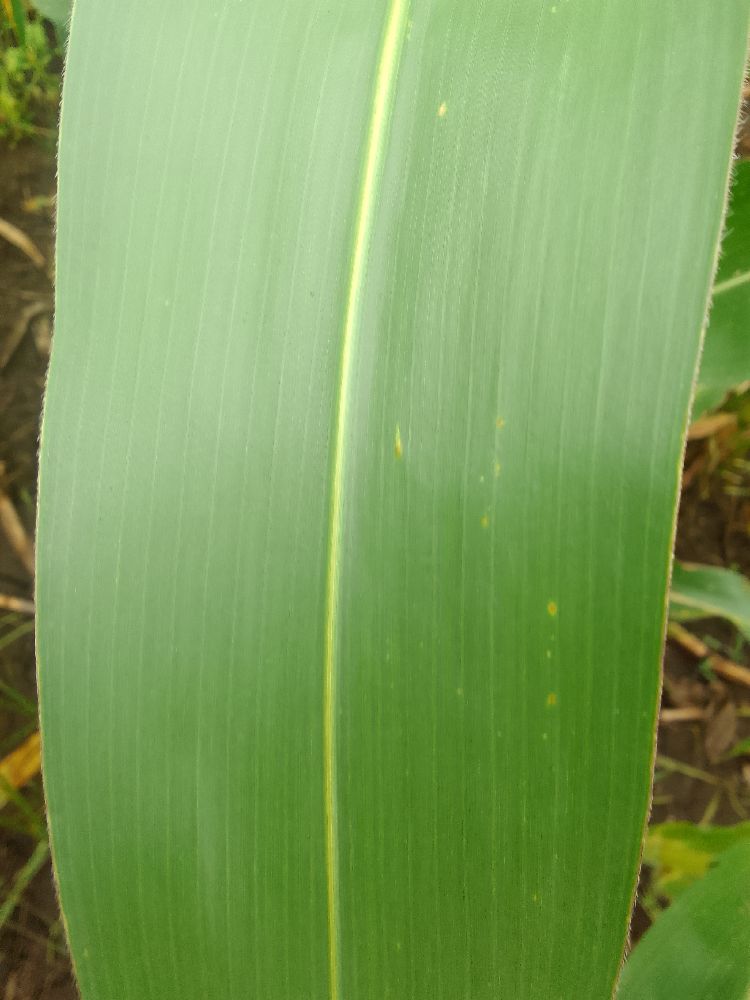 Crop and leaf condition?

maize, healthy
